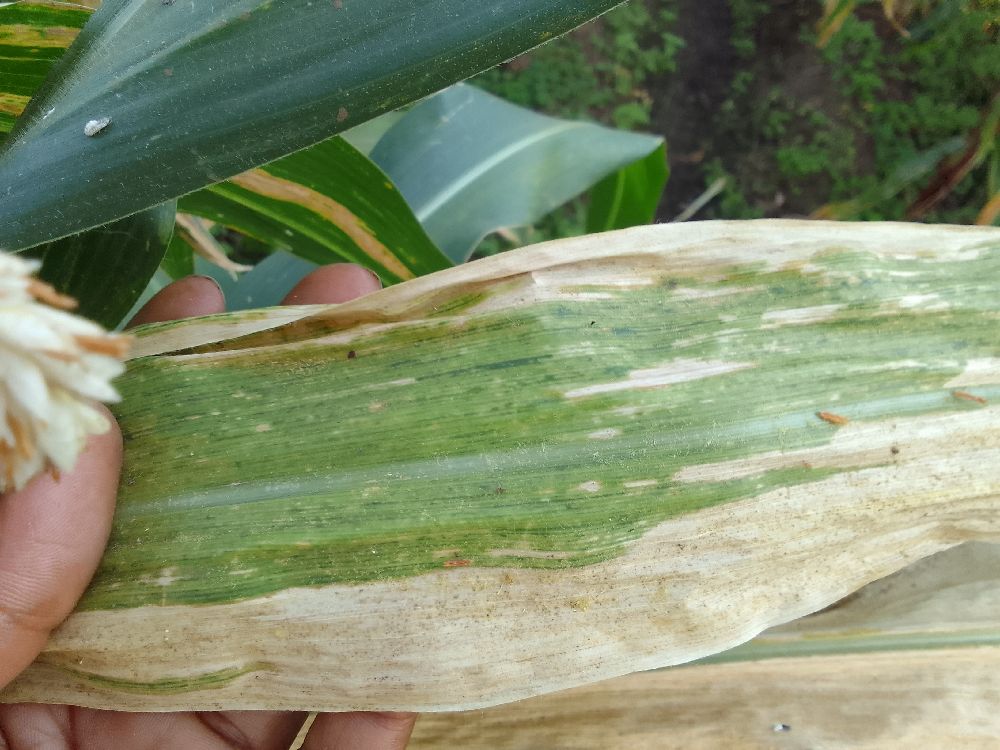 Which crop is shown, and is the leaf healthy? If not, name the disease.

maize, maize lethal necrosis
